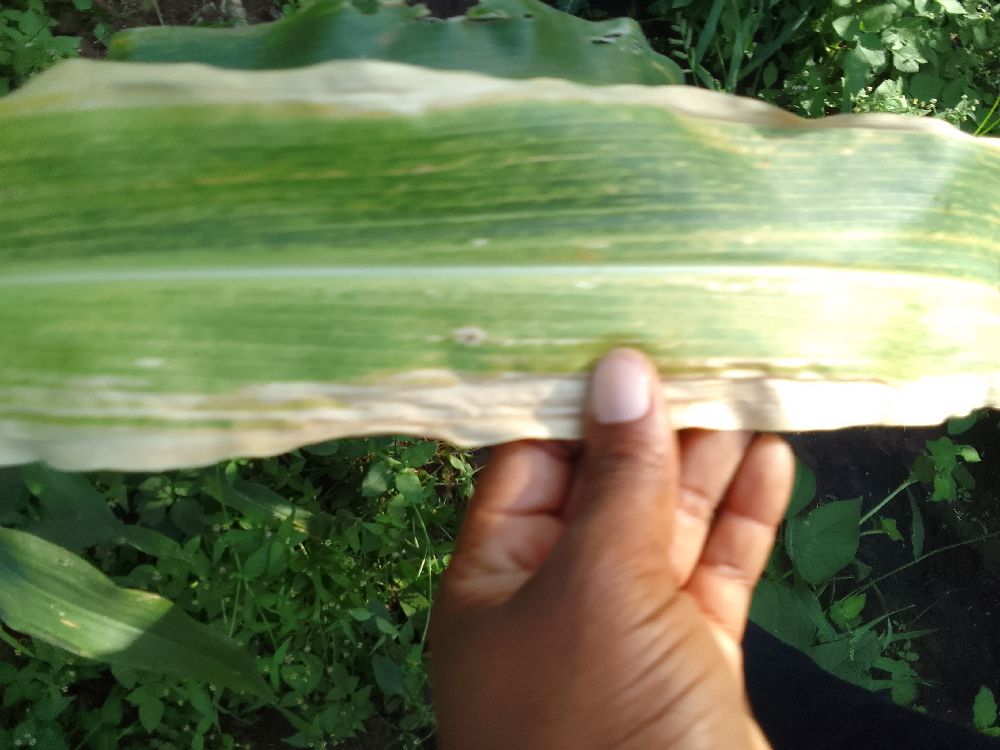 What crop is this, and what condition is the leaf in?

maize, maize lethal necrosis
